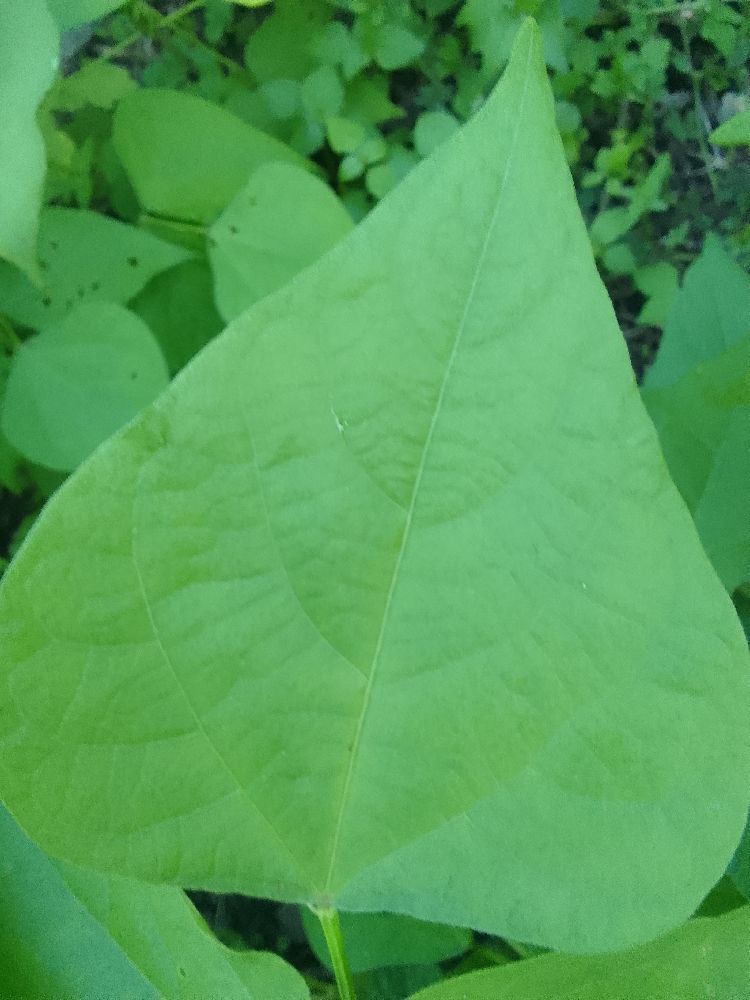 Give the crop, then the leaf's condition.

common bean, healthy
